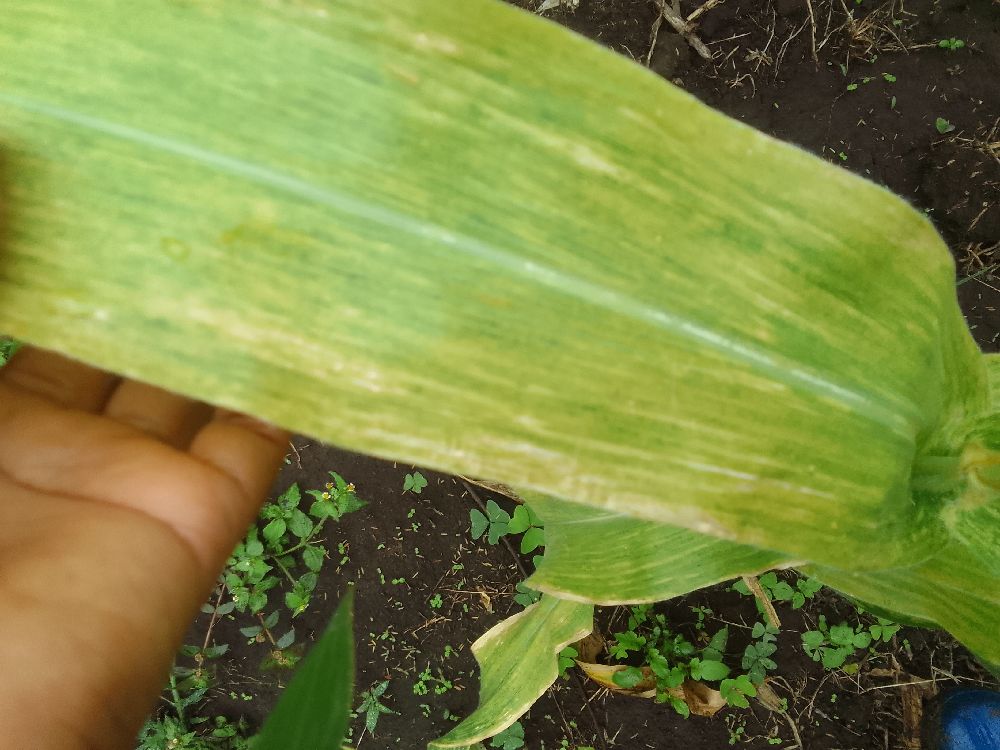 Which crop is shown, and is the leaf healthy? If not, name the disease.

maize, maize lethal necrosis
